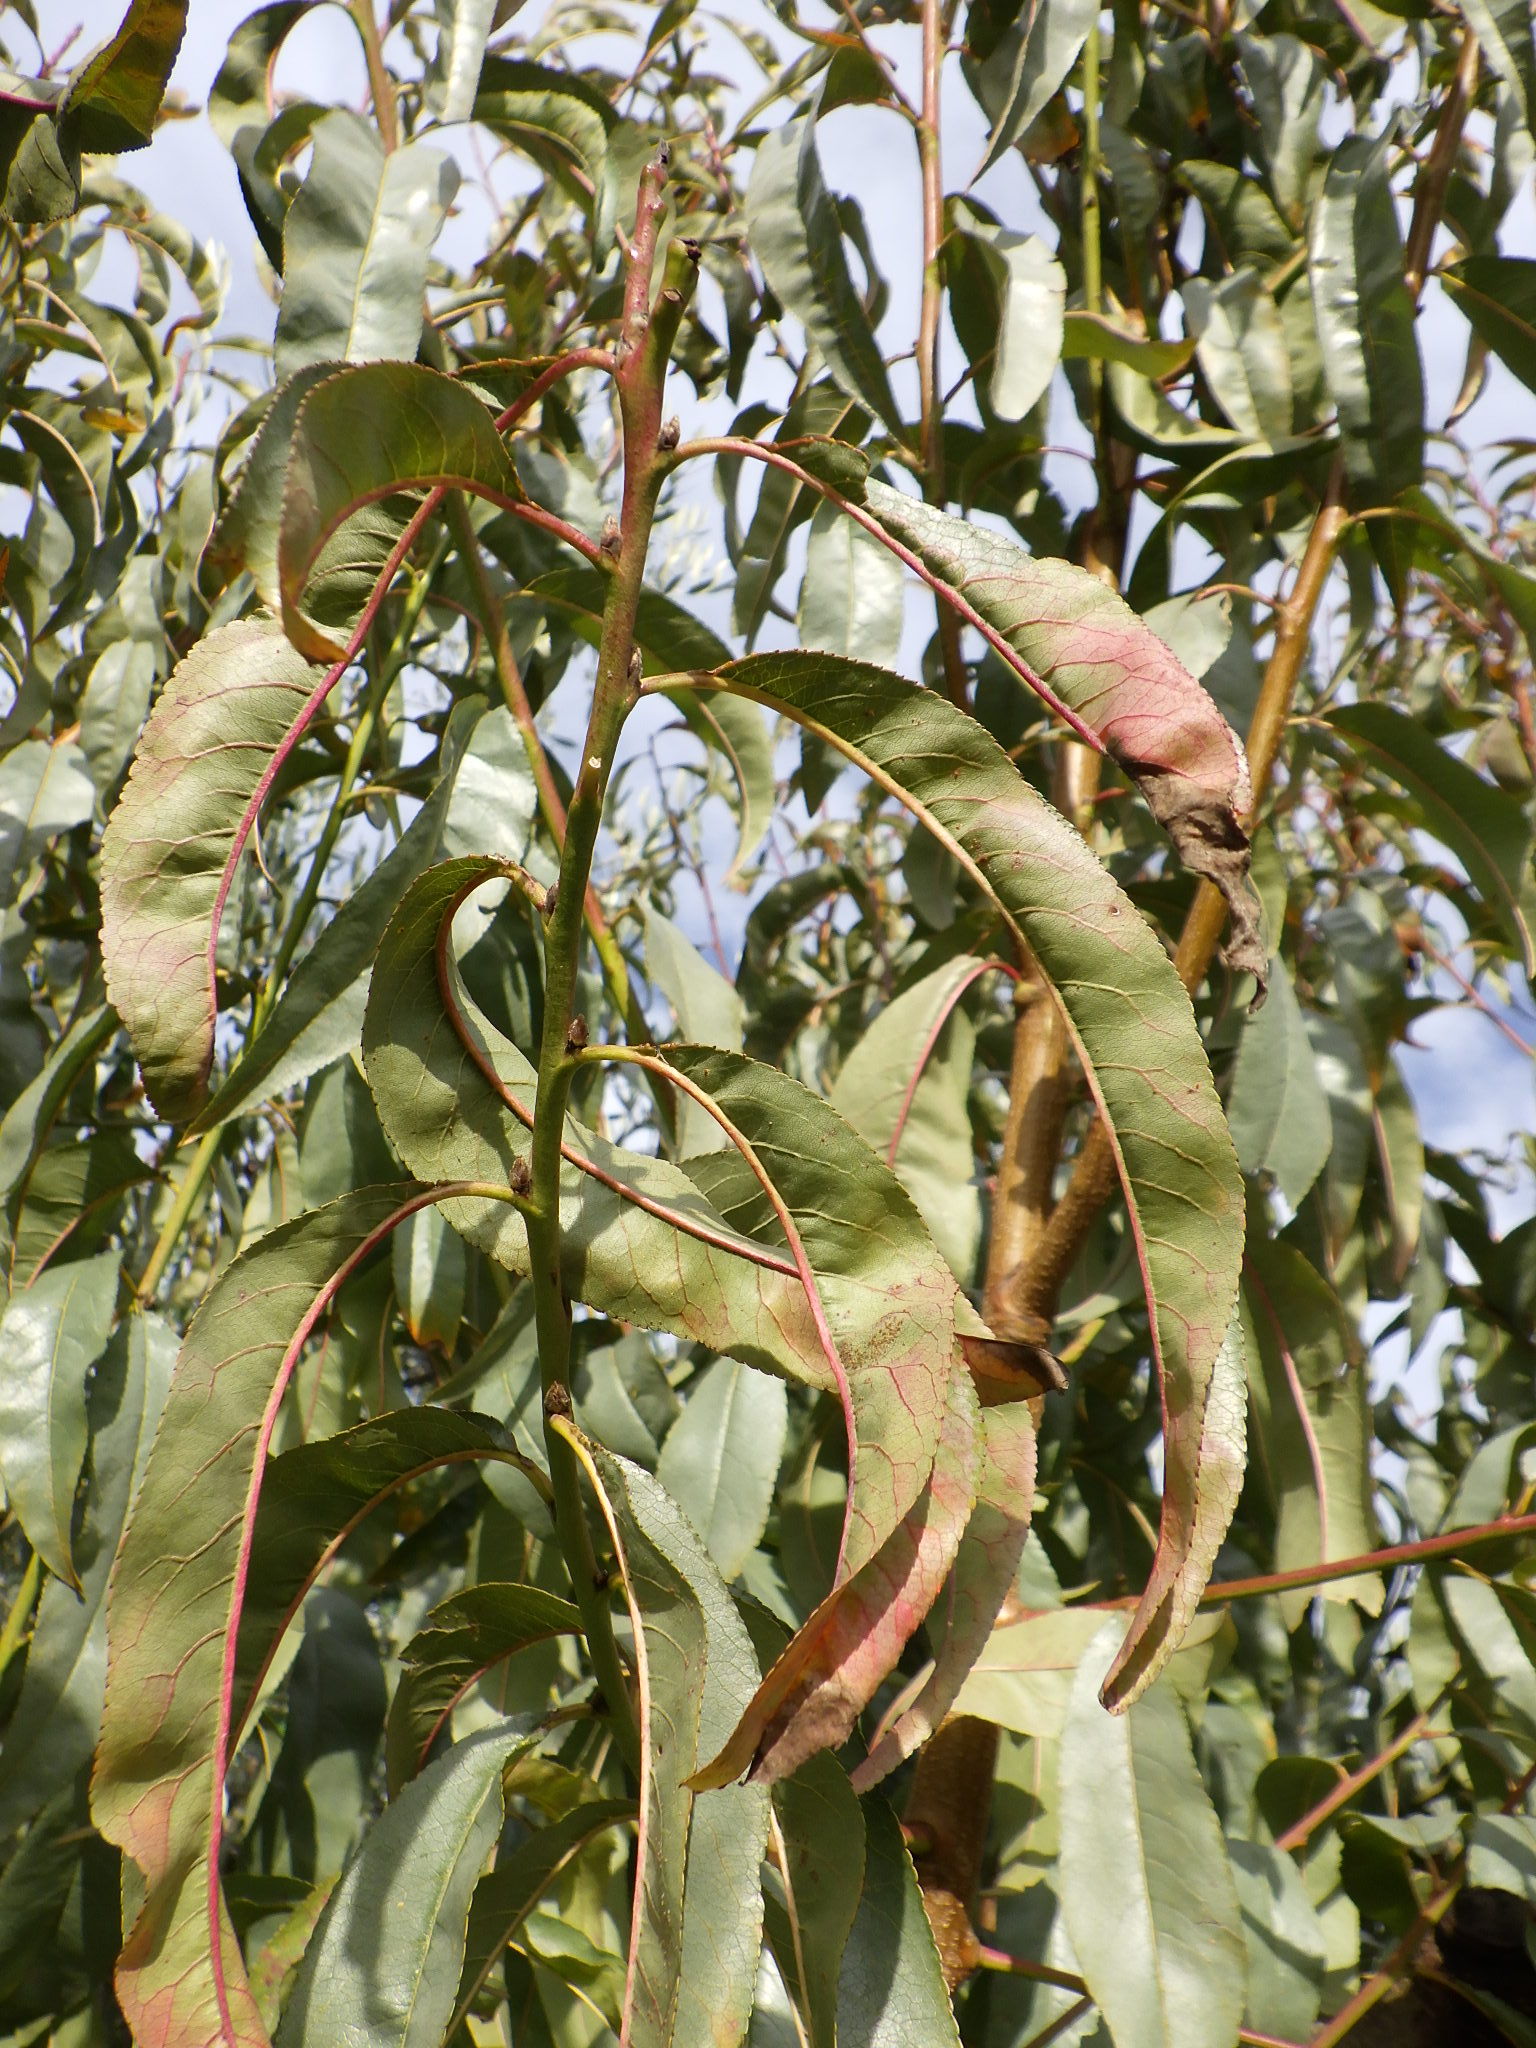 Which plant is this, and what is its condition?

peach, silver leaf disease
